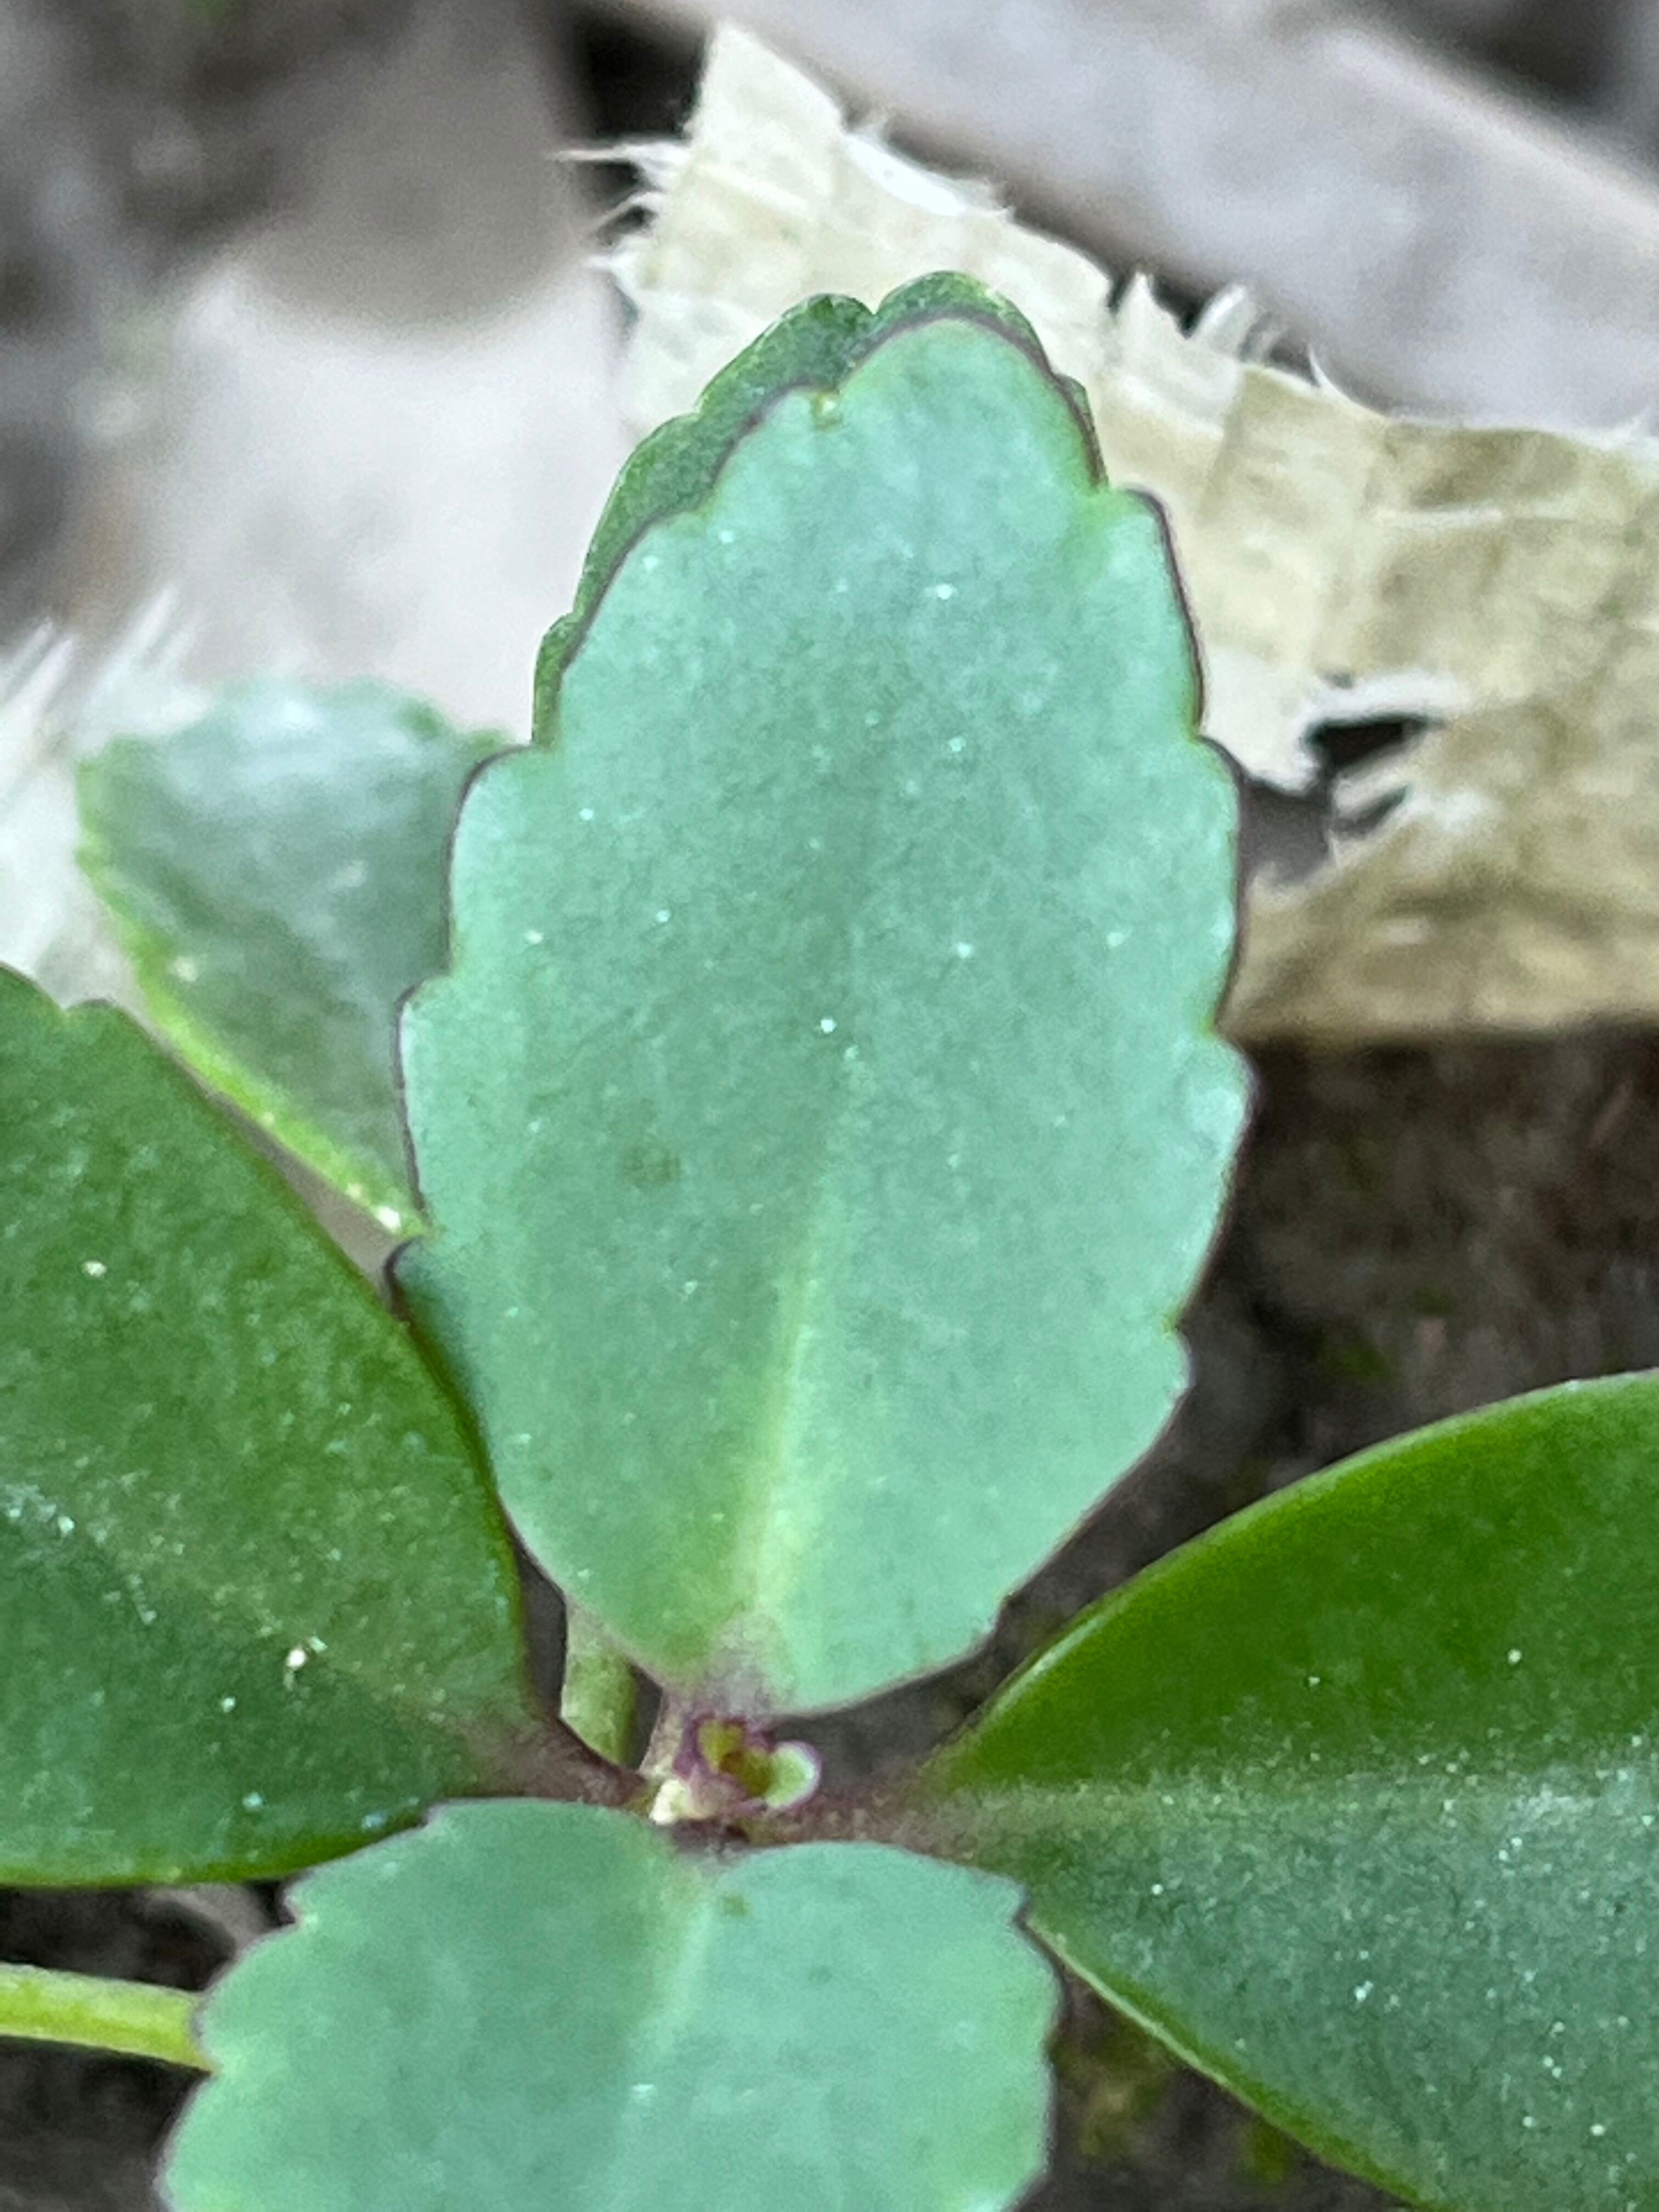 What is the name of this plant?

pathorkuci
